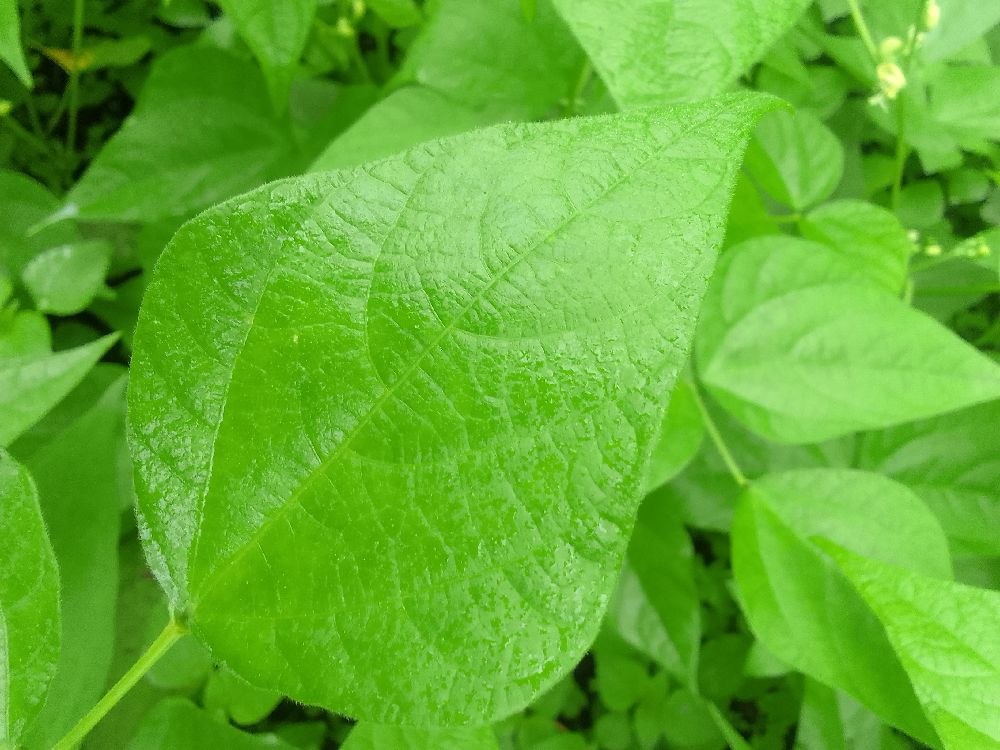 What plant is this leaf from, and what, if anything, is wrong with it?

common bean, healthy
